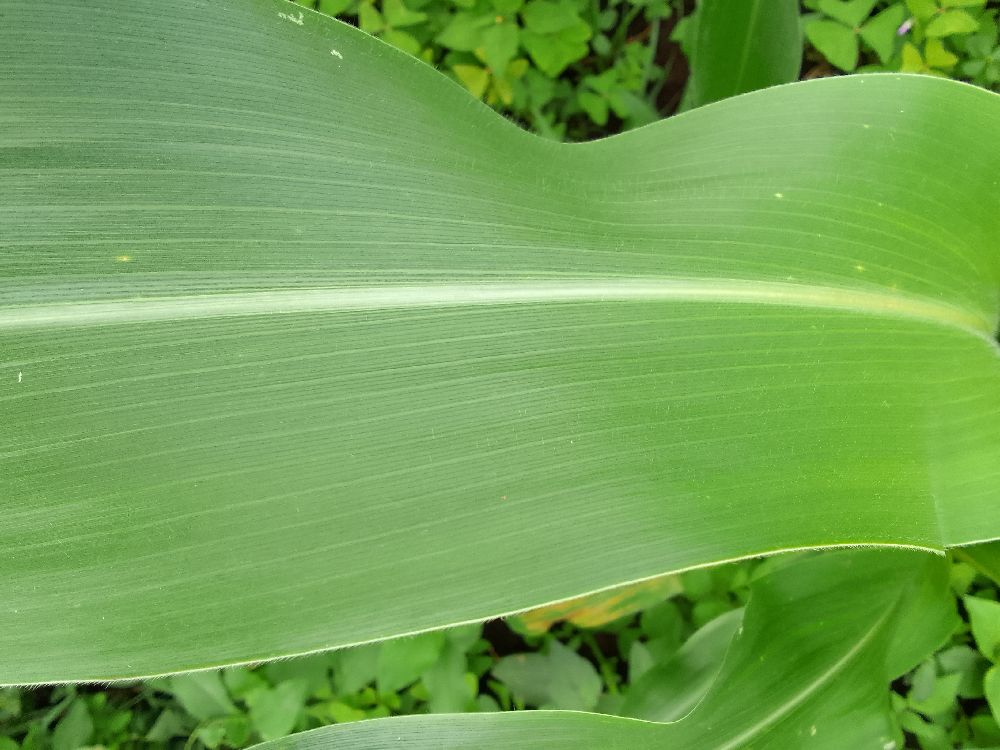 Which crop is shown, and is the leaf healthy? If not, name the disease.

maize, healthy
